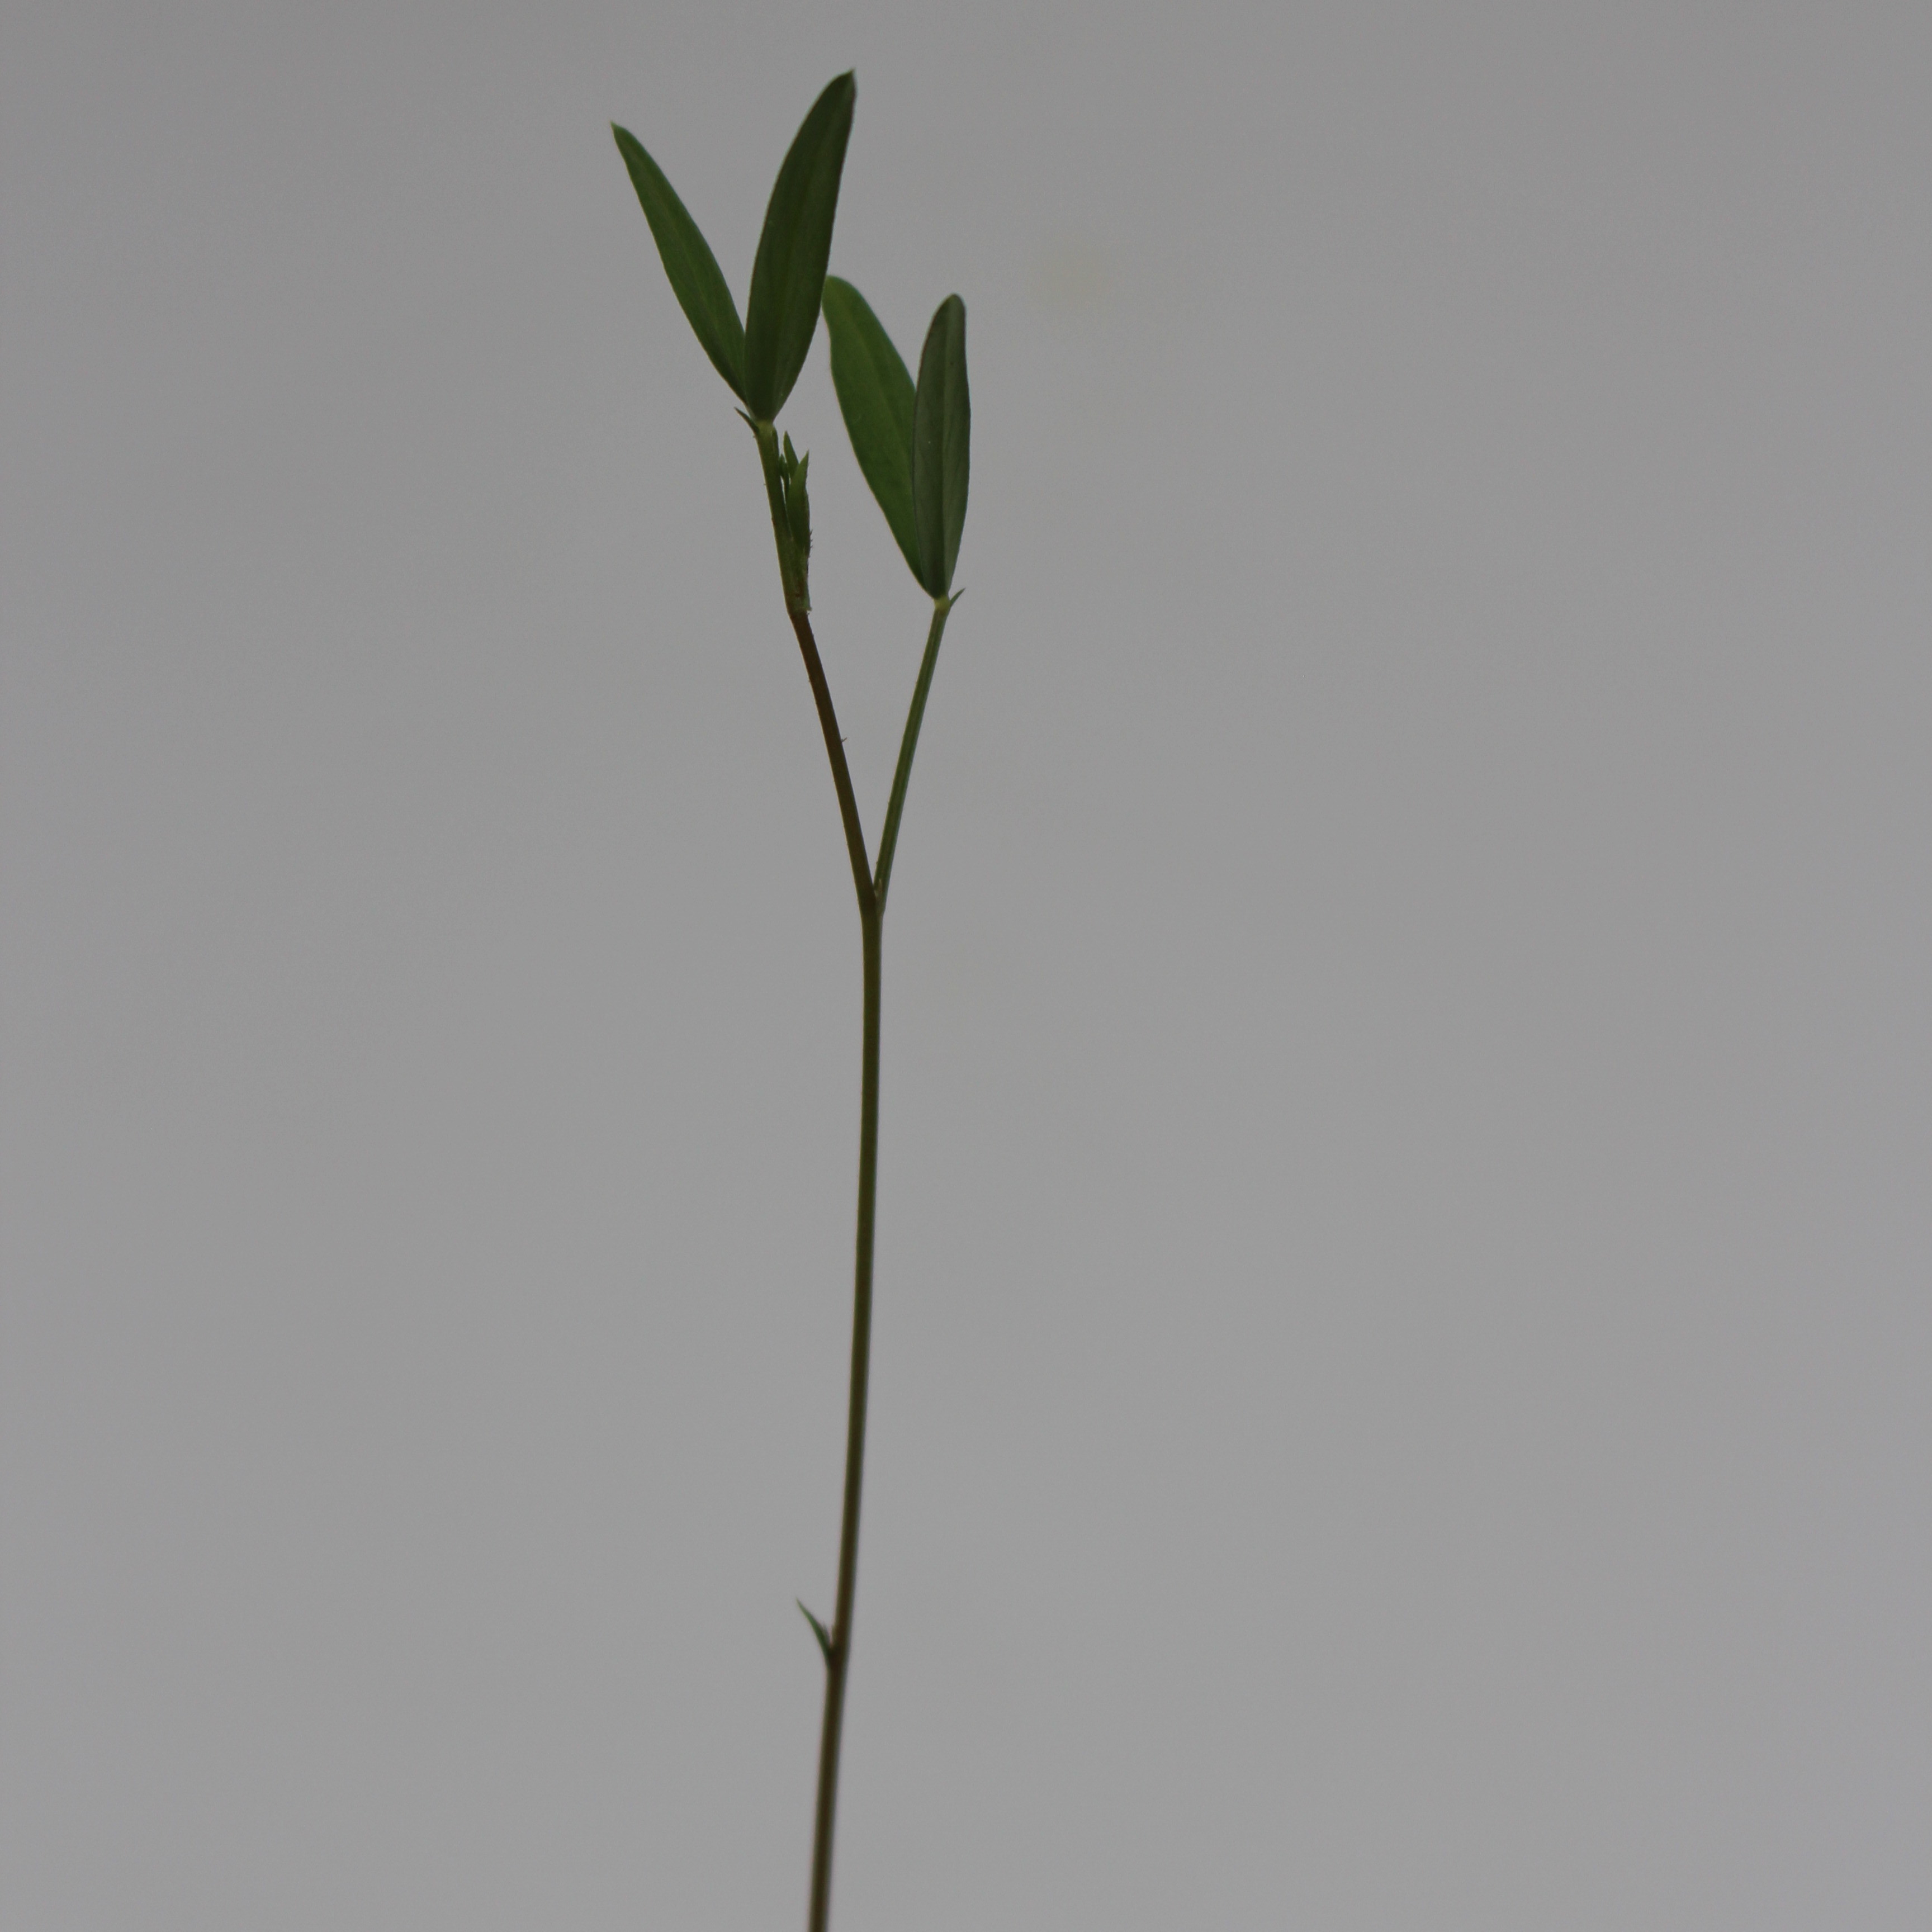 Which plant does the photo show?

Vicia sativa
